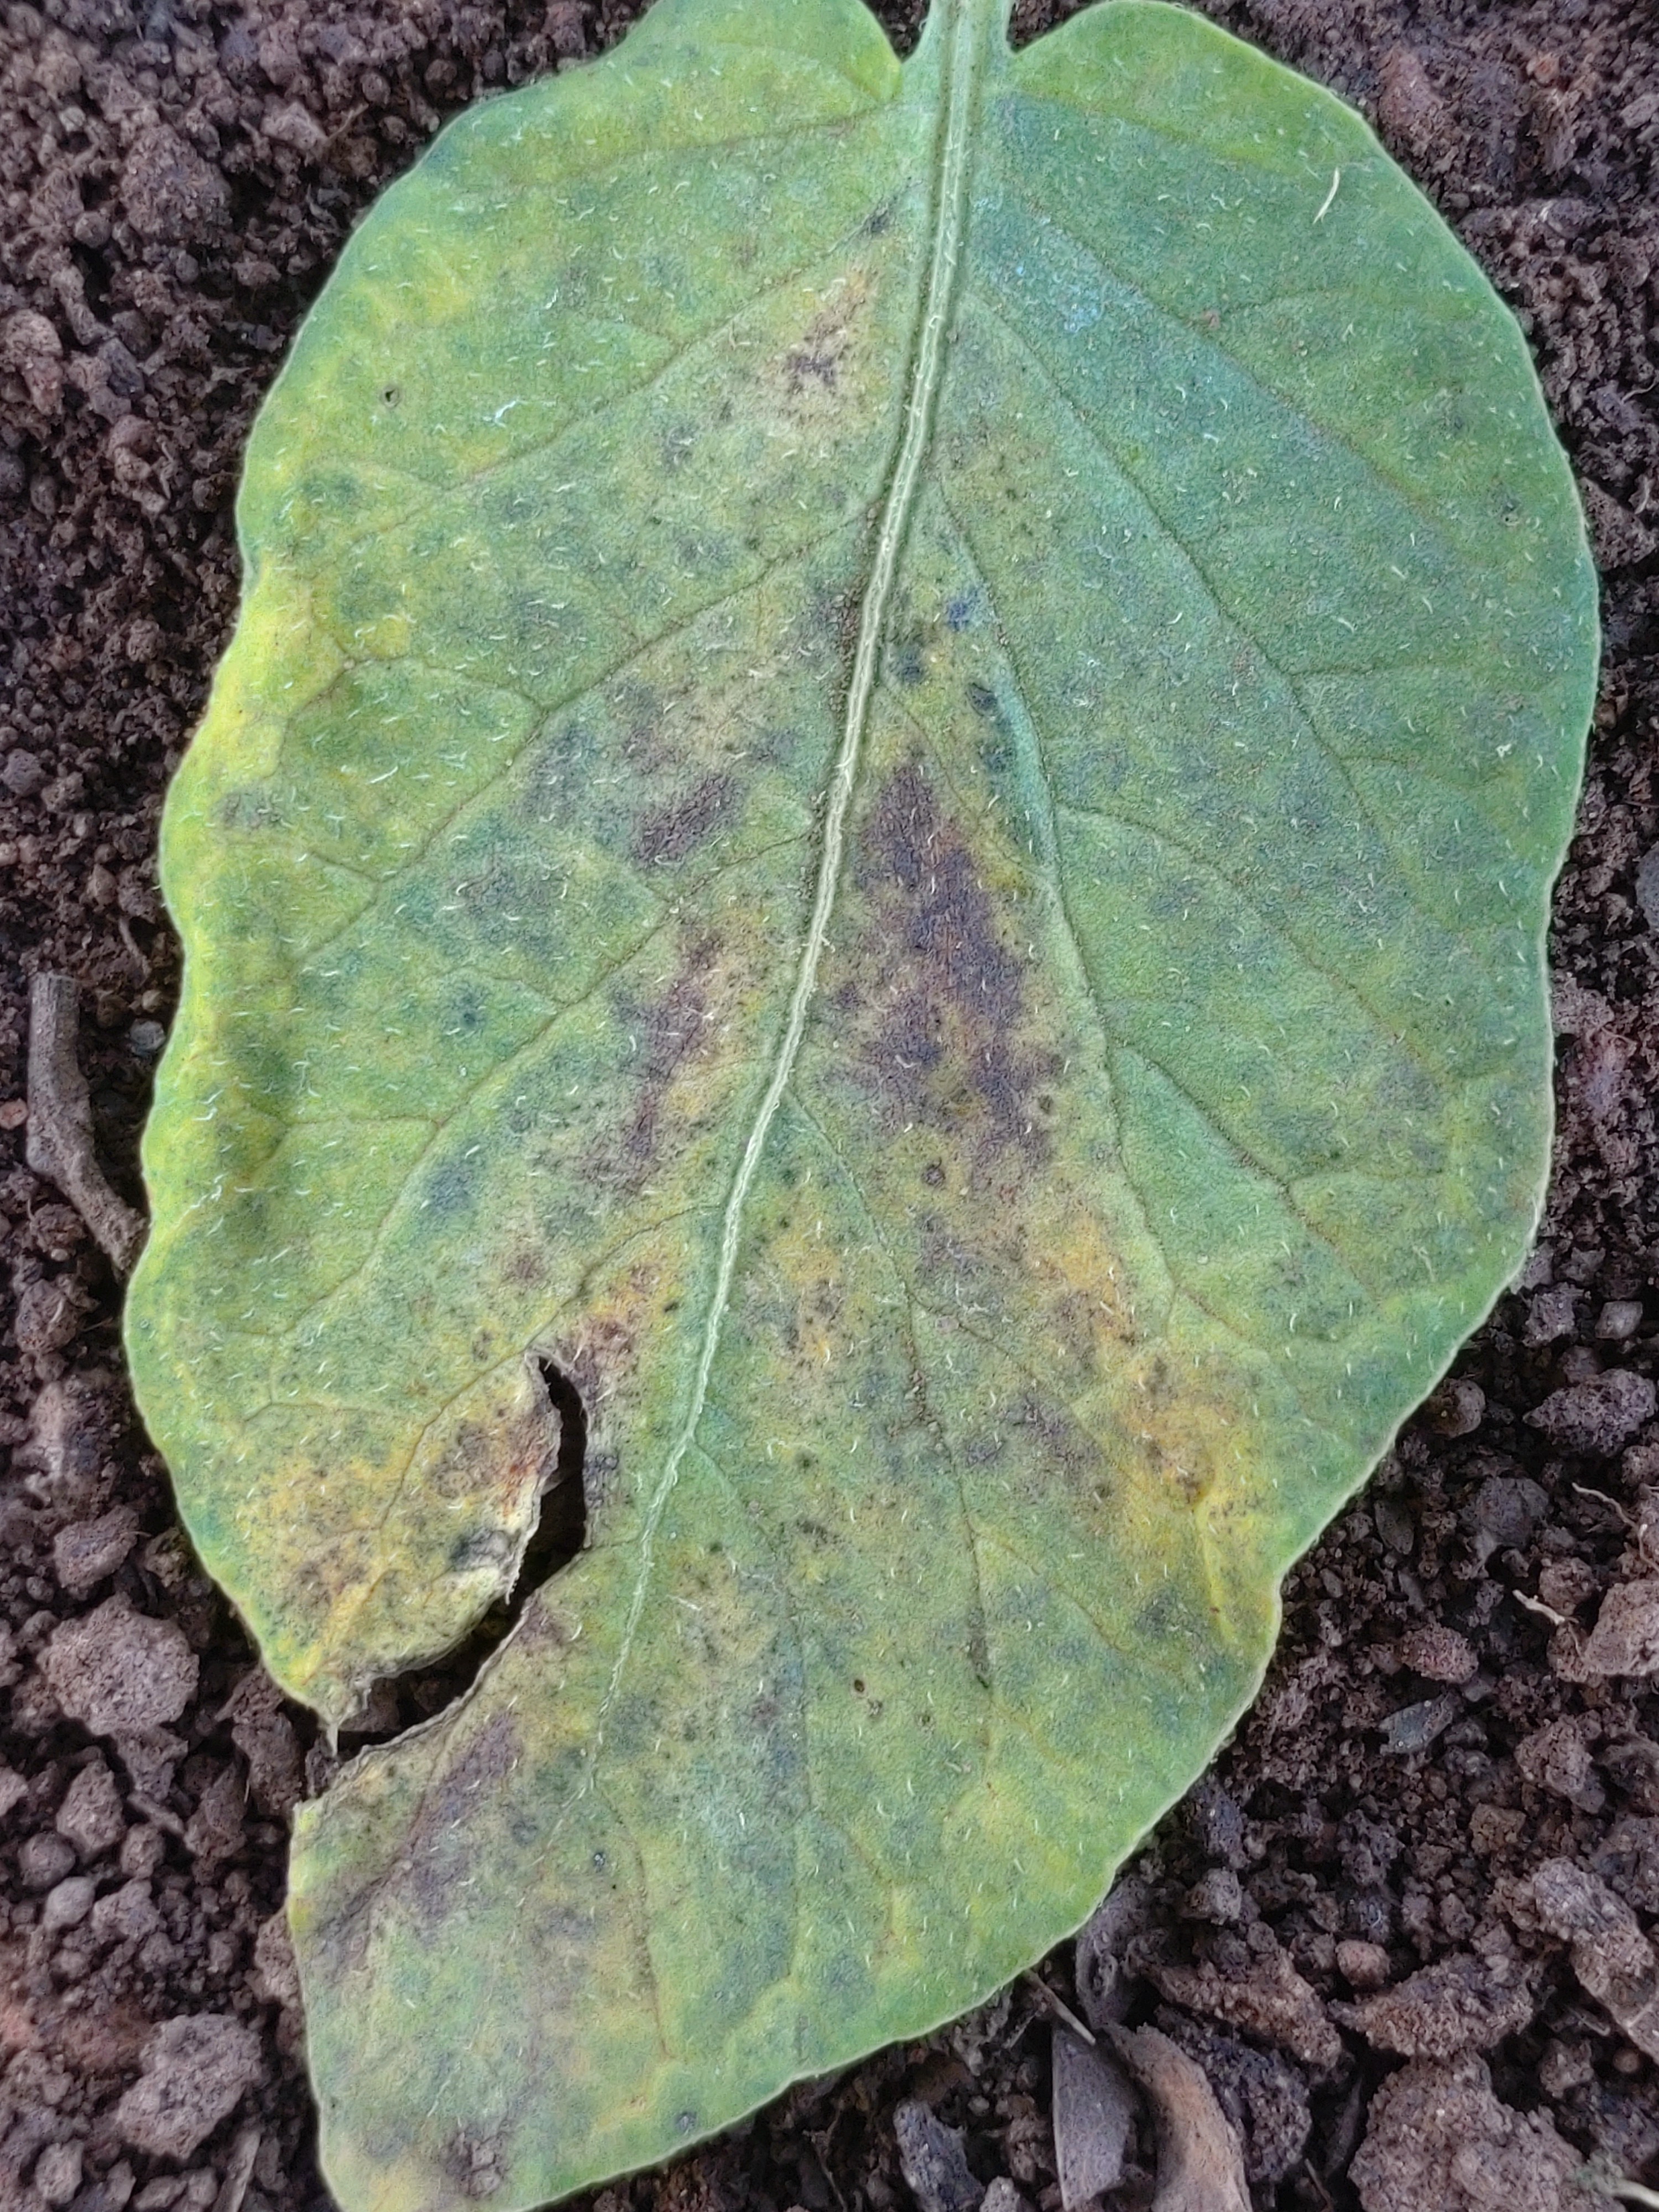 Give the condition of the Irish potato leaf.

late blight
